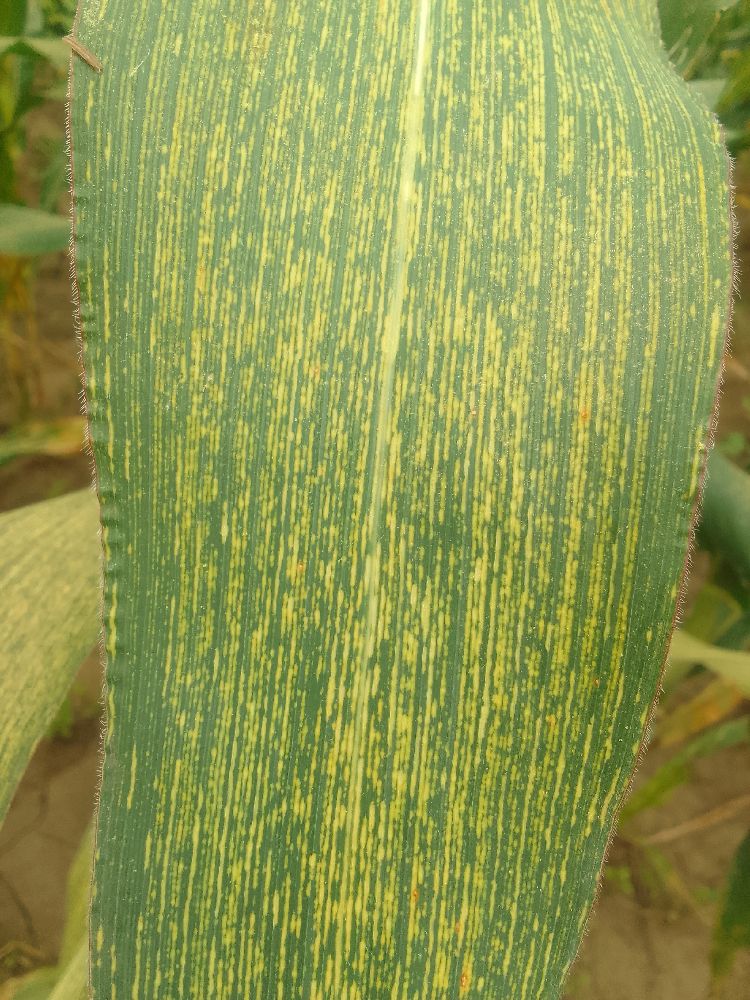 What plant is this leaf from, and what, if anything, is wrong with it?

maize, maize streak virus
